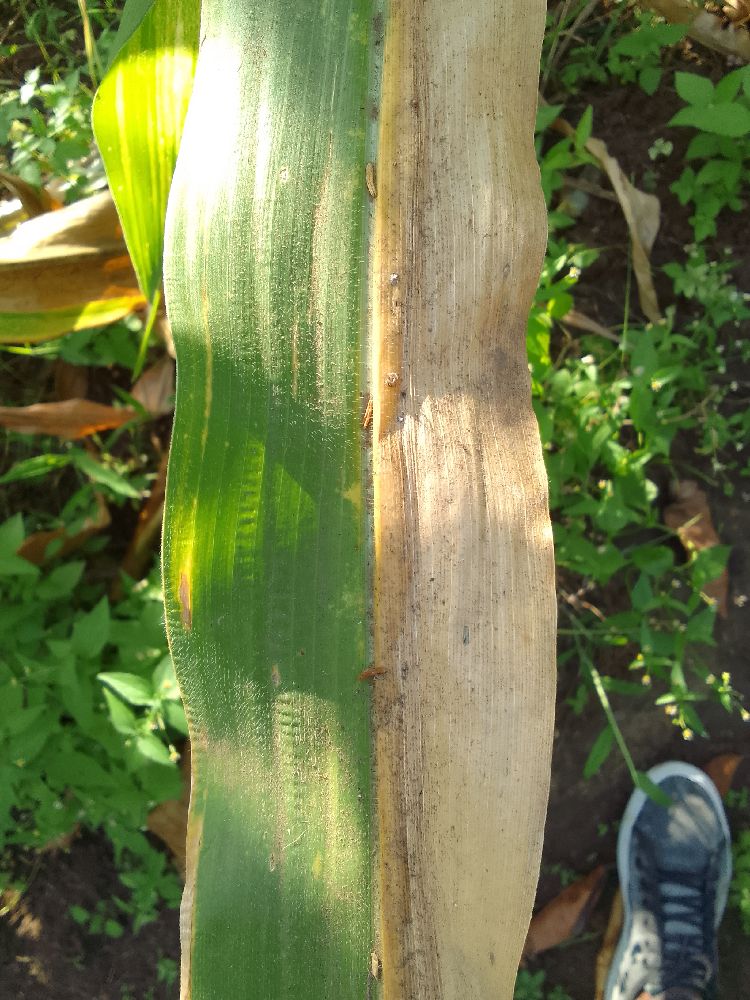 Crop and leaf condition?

maize, maize lethal necrosis
